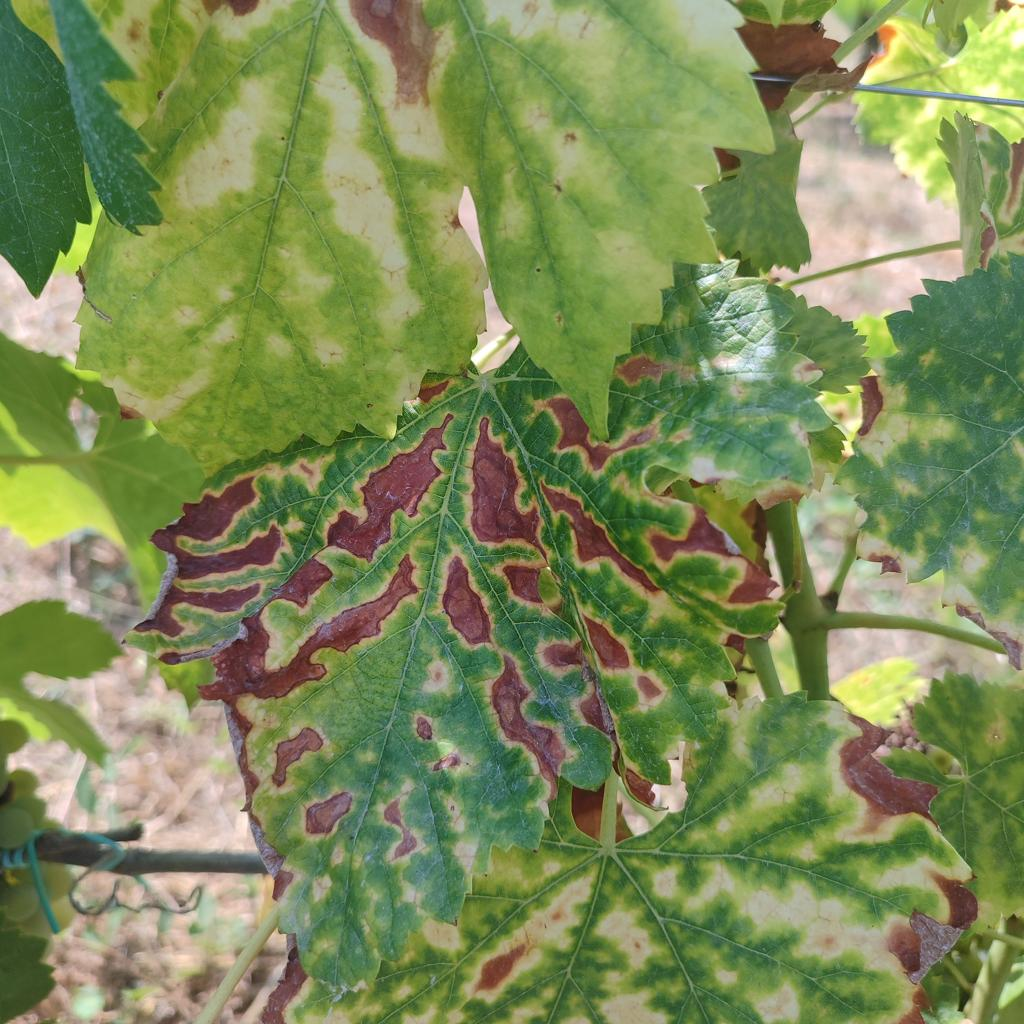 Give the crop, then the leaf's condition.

grapevine, esca complex
